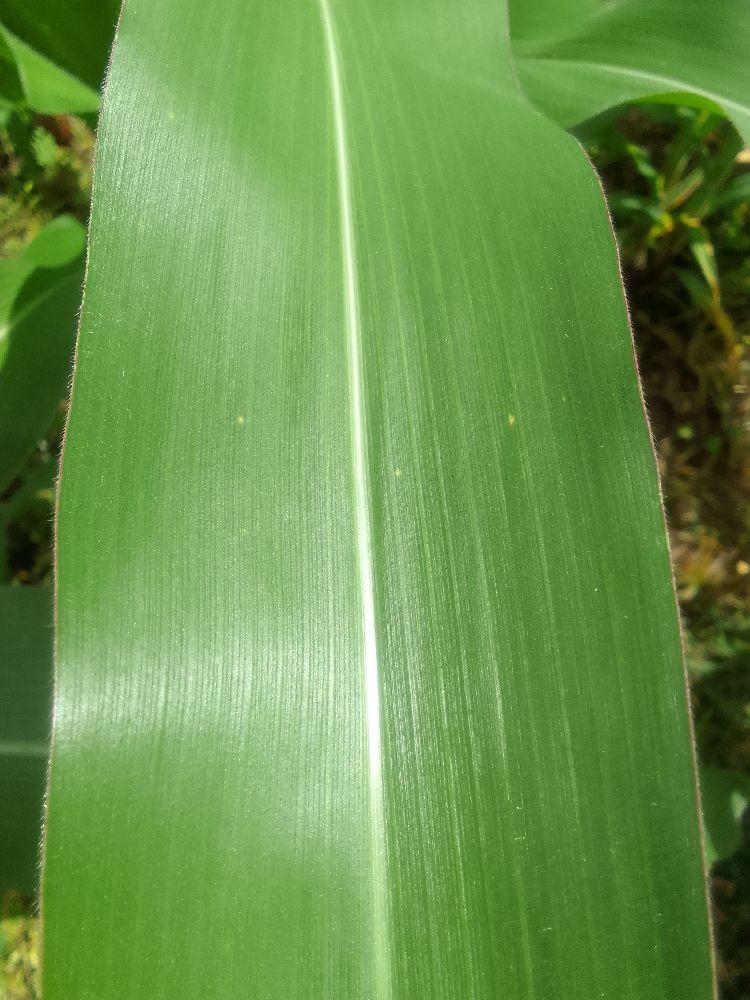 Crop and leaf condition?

maize, healthy
